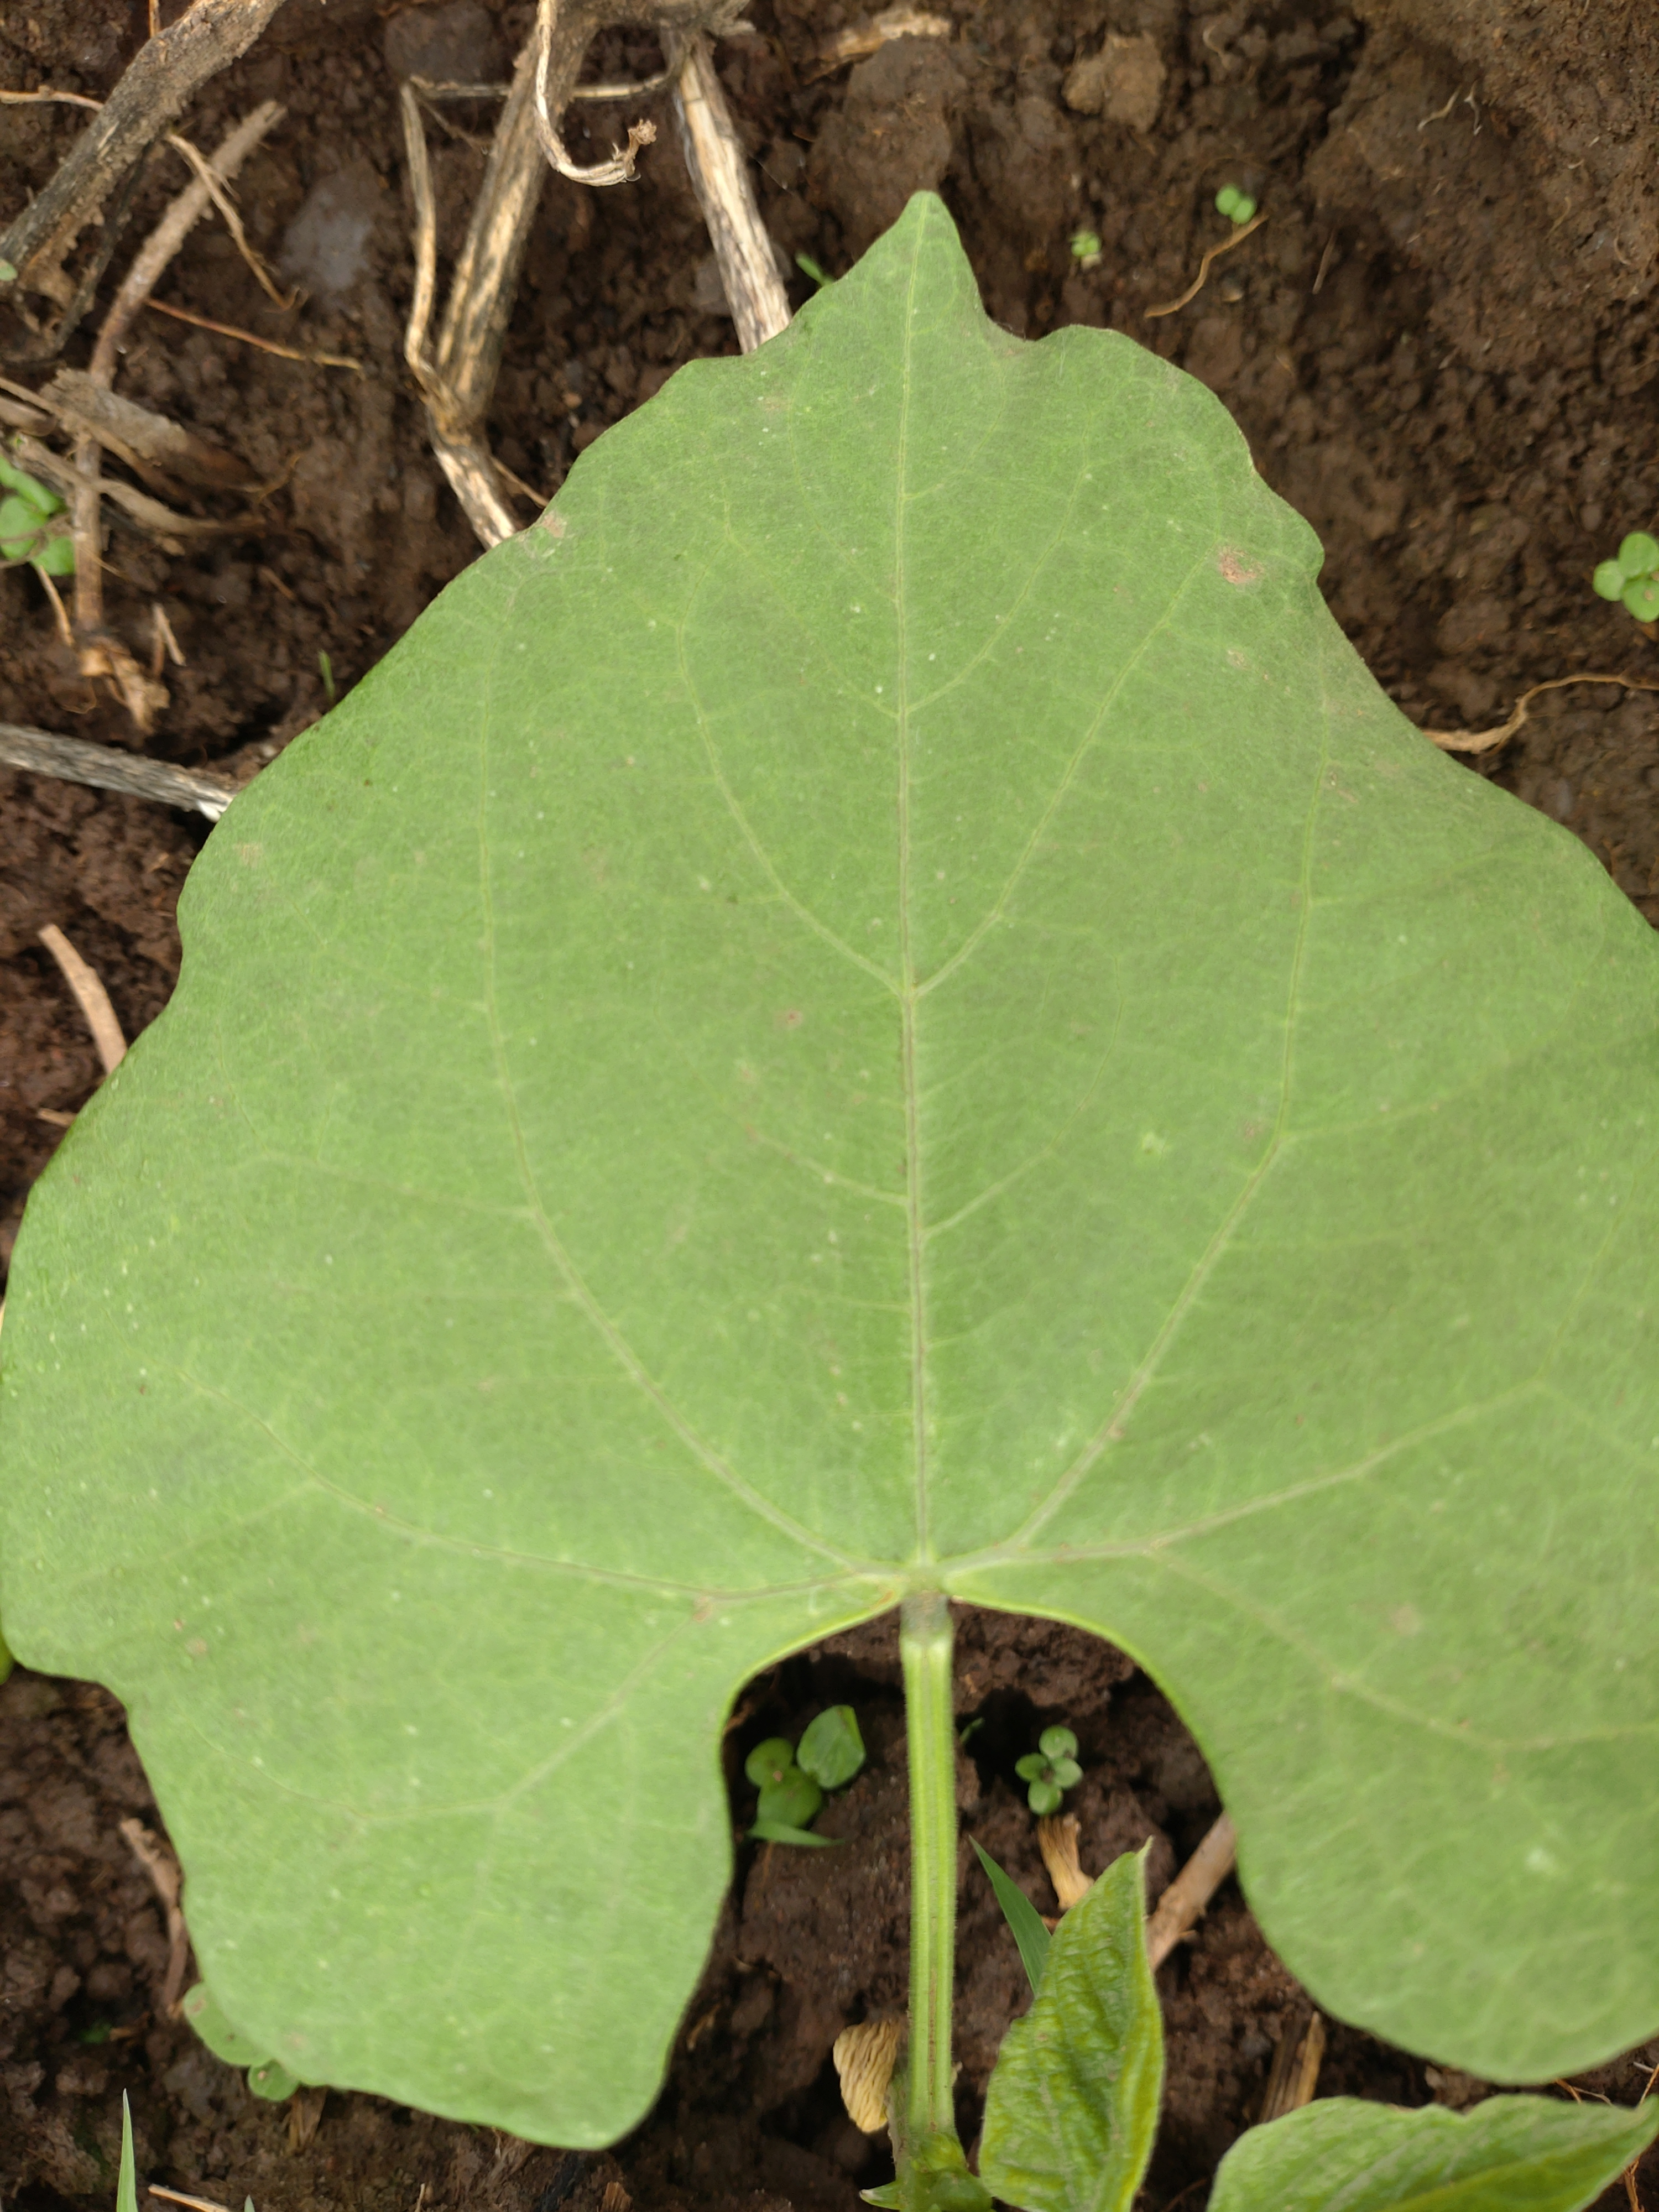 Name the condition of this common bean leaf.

healthy
